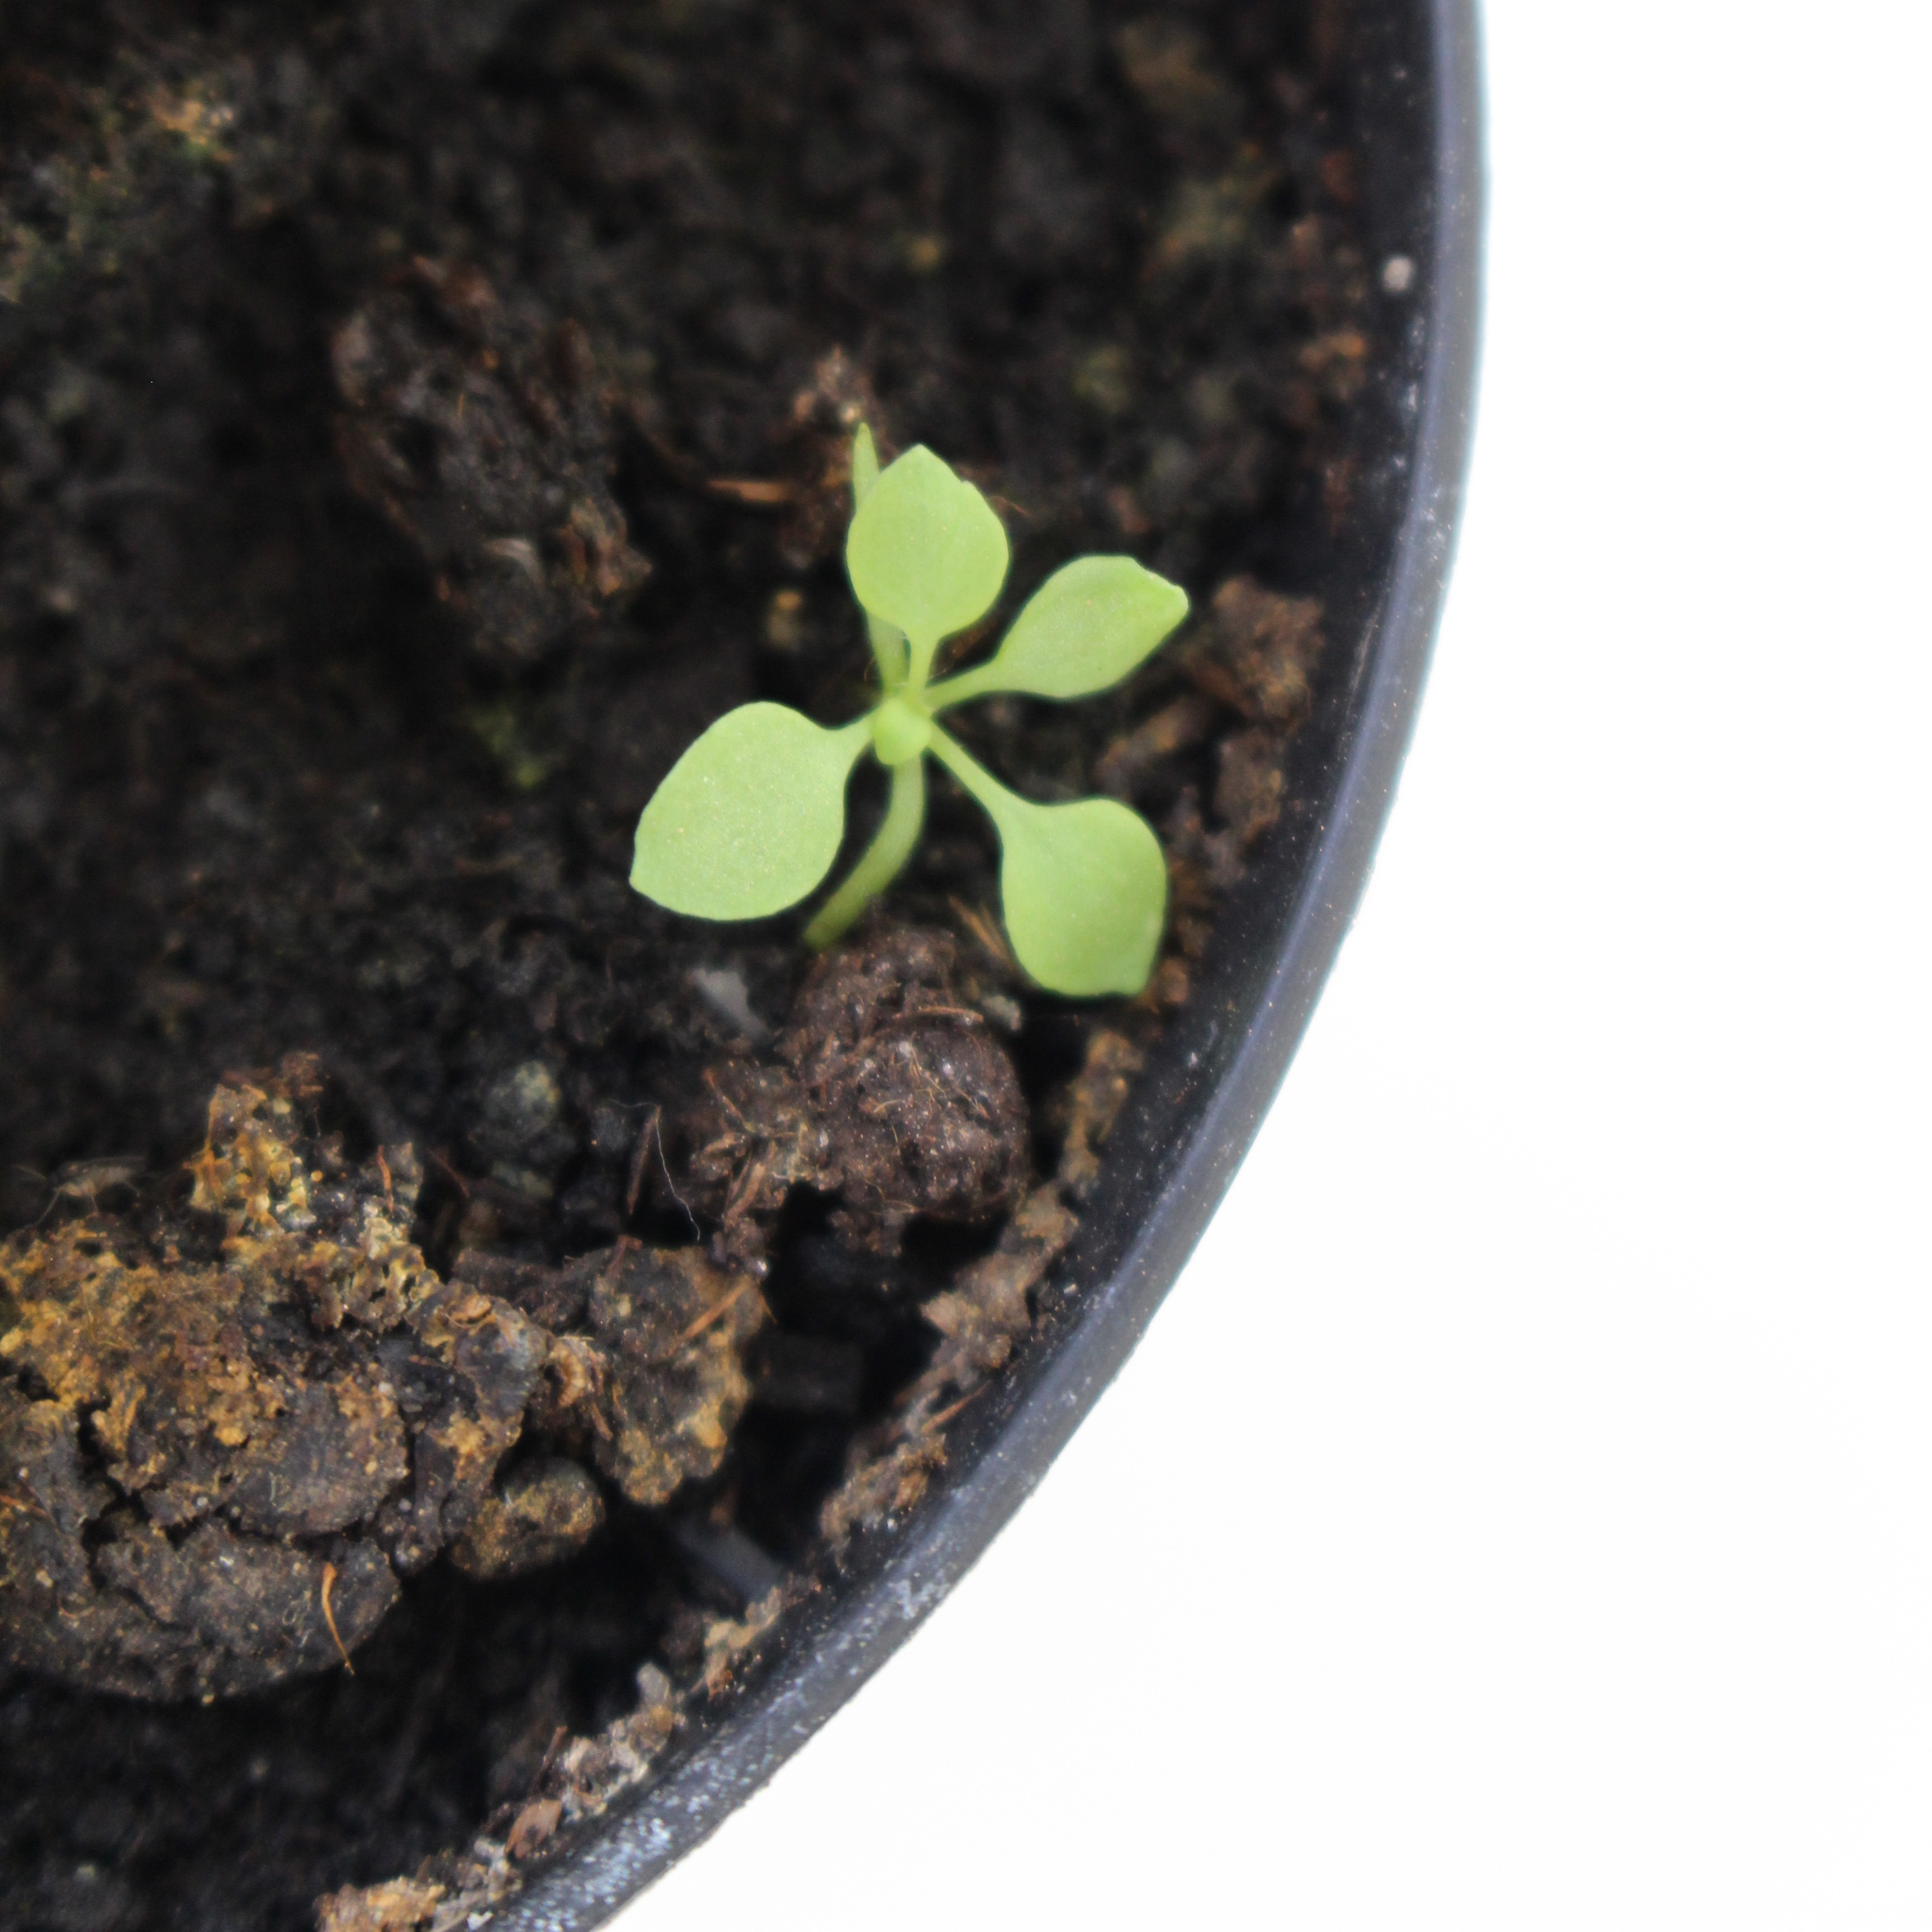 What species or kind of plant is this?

Papaver rhoeas
